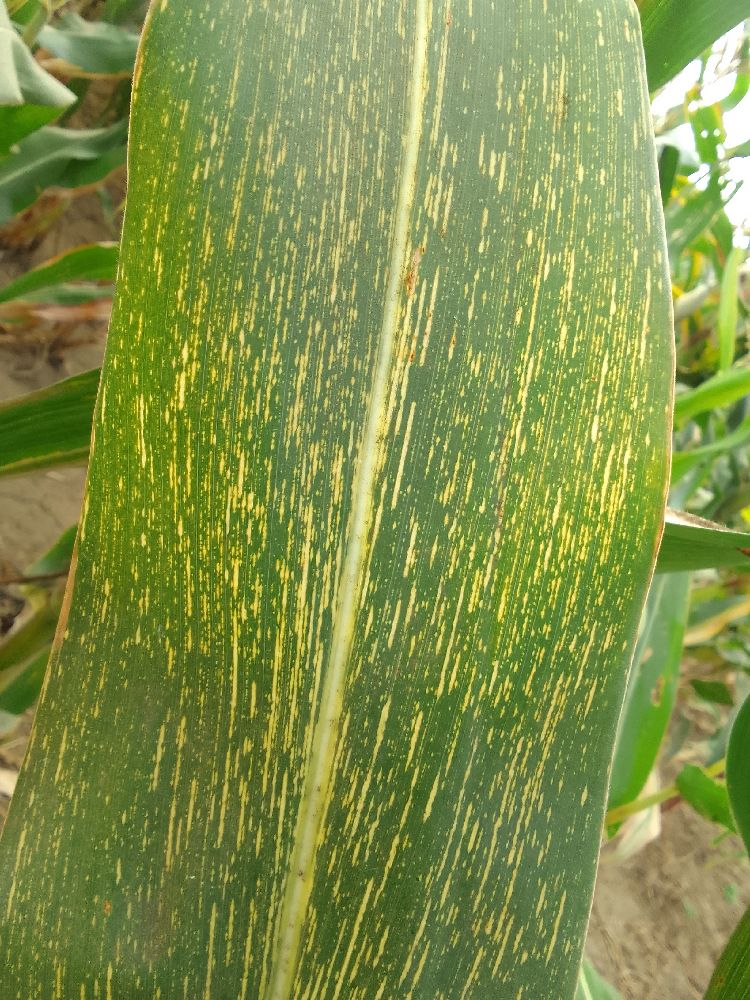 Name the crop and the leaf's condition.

maize, maize streak virus
